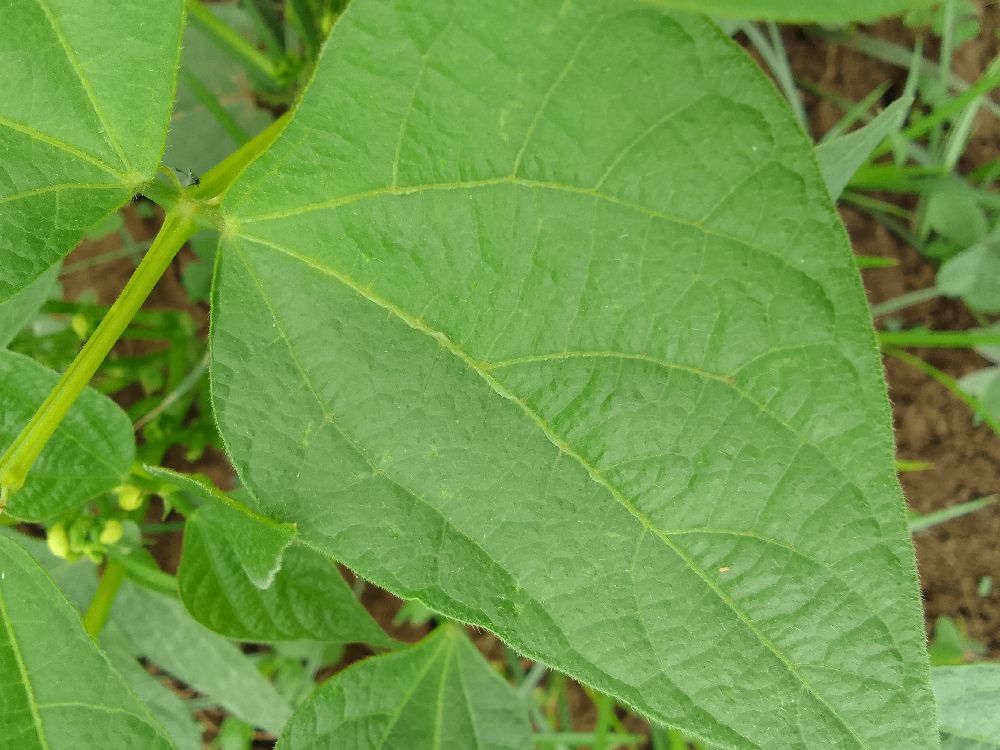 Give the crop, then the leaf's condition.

common bean, healthy
